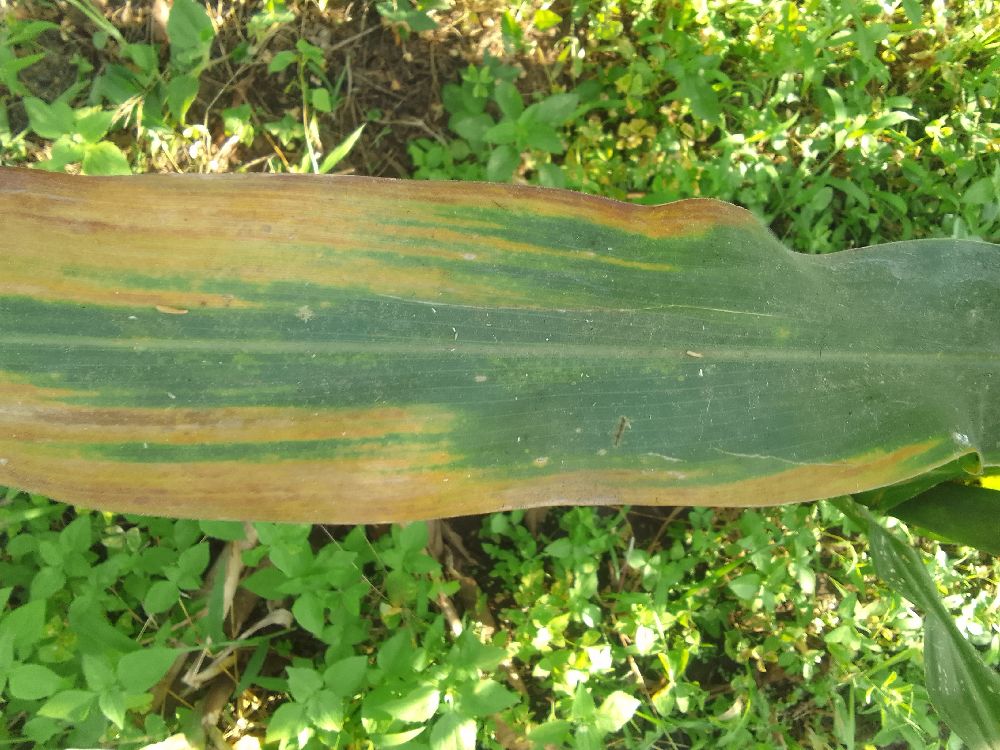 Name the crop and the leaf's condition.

maize, maize lethal necrosis
